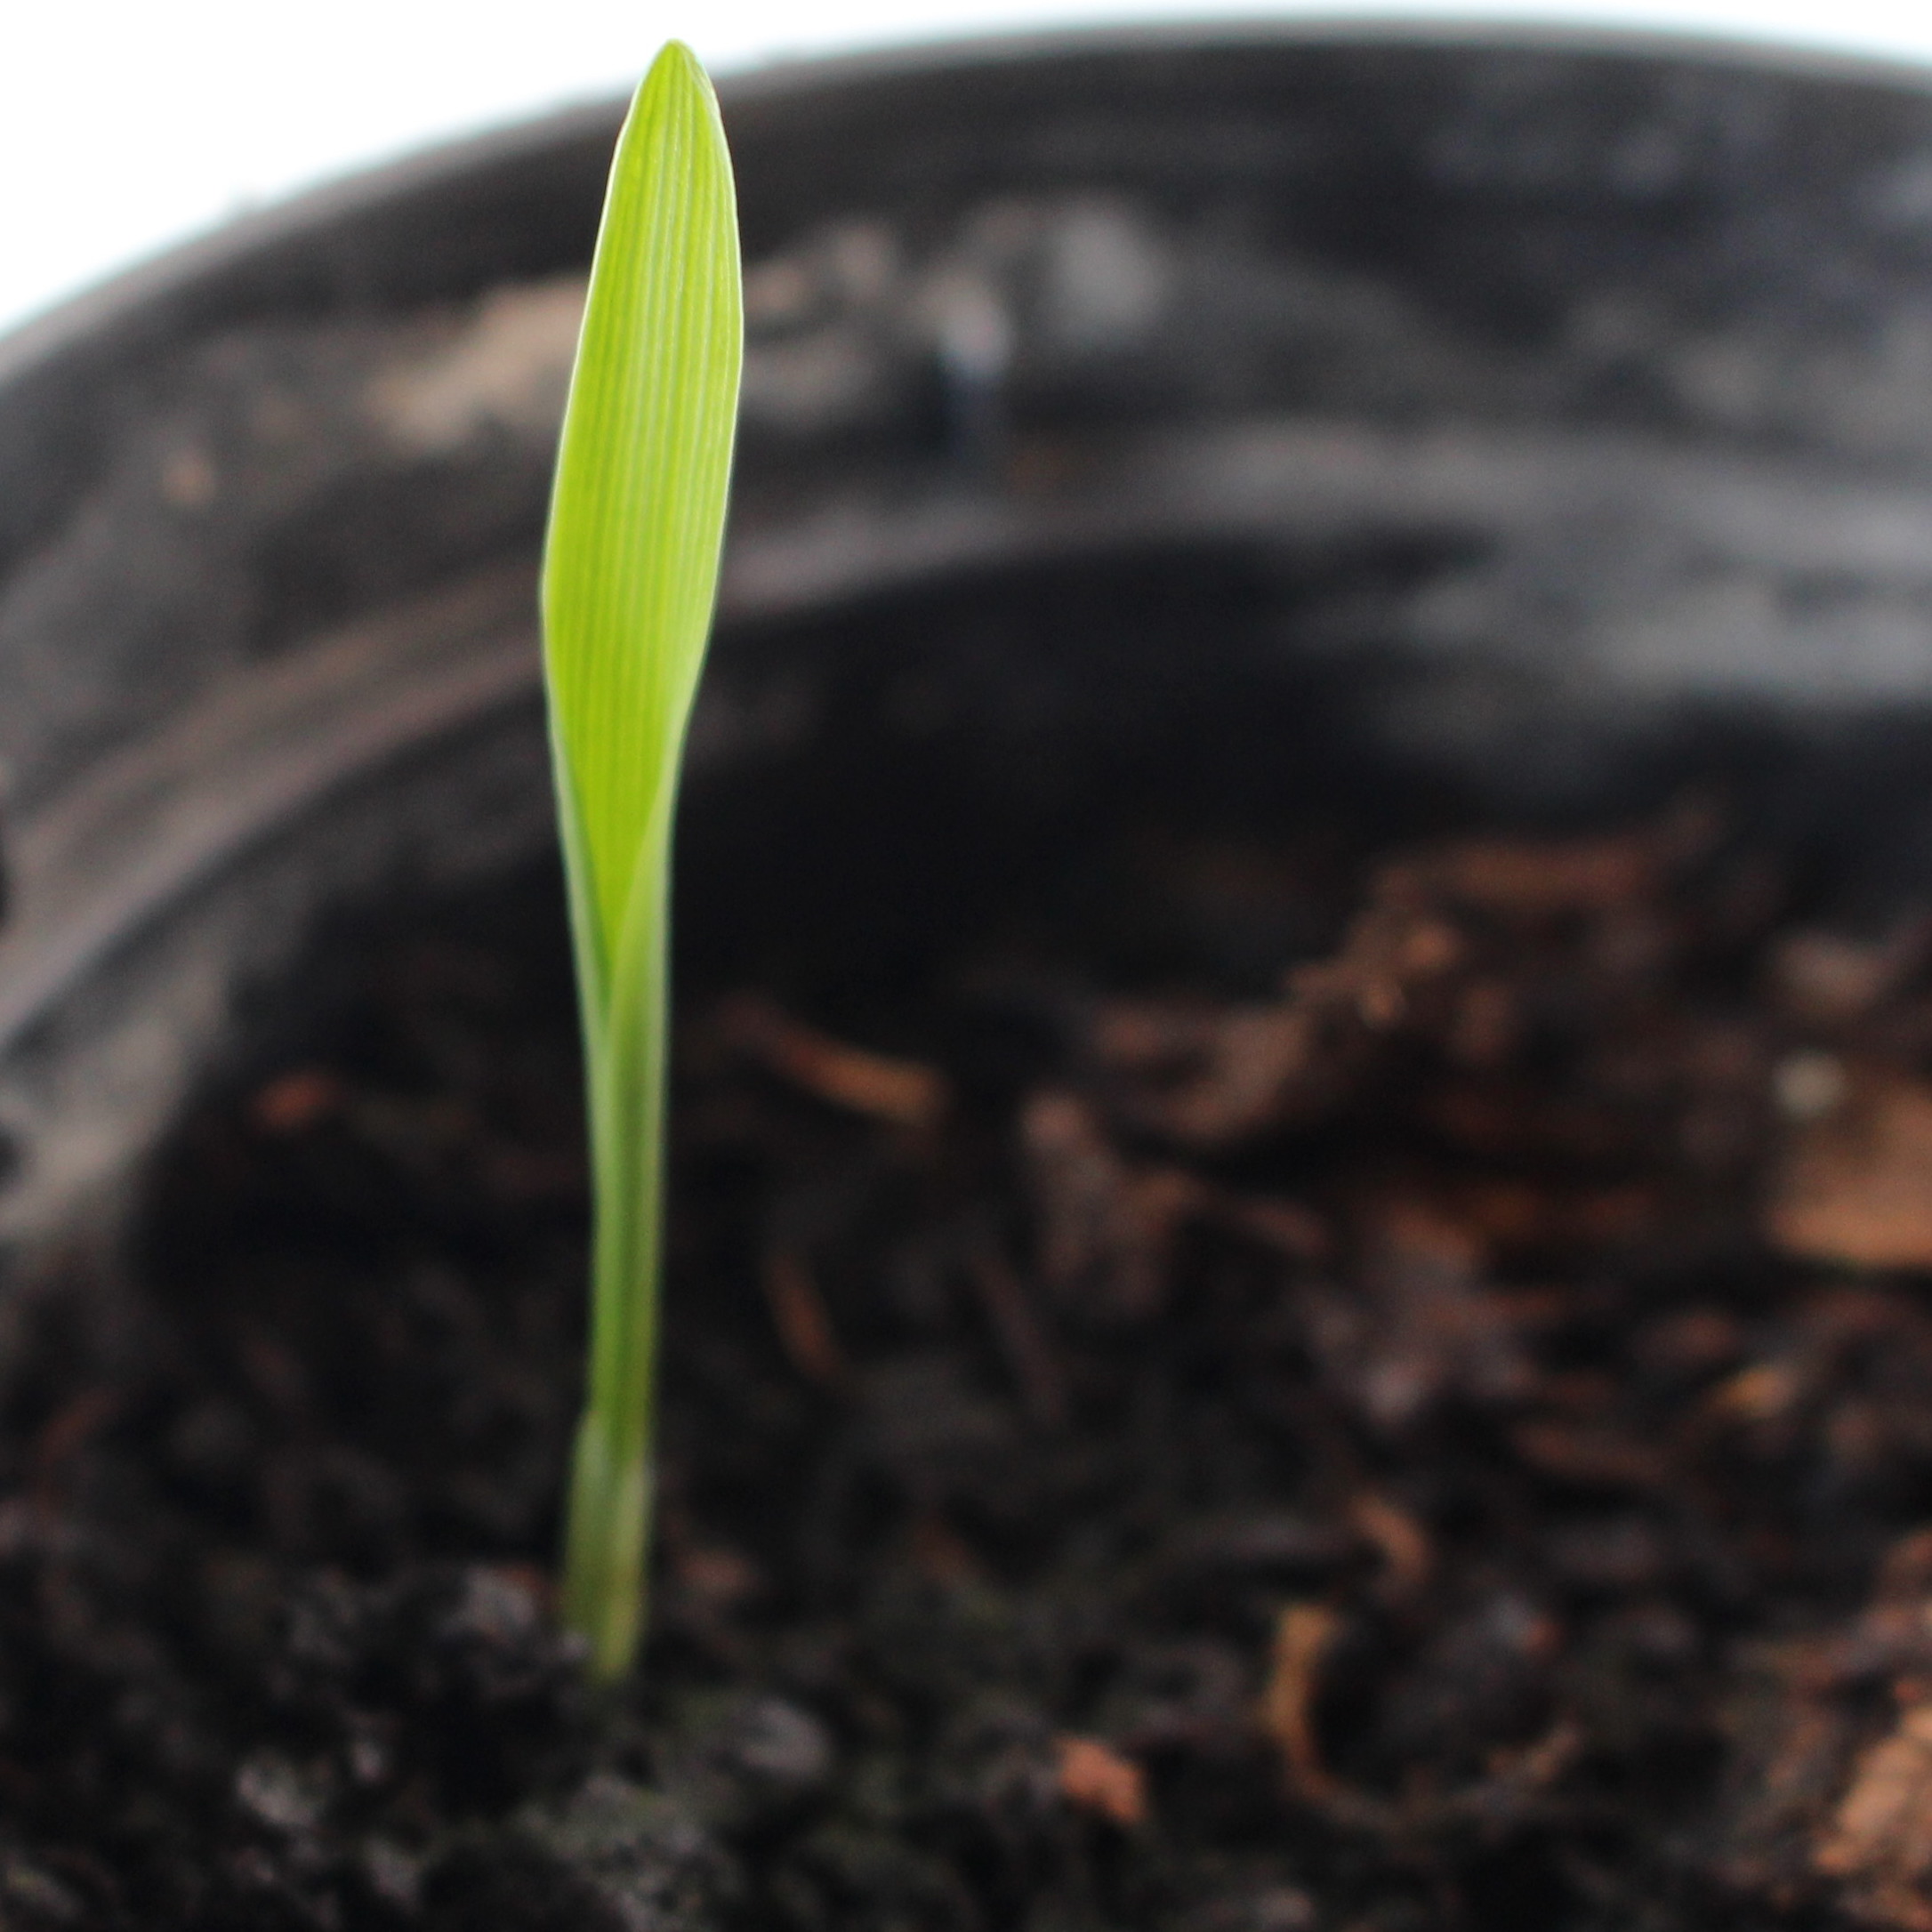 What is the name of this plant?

Avena sterilis
